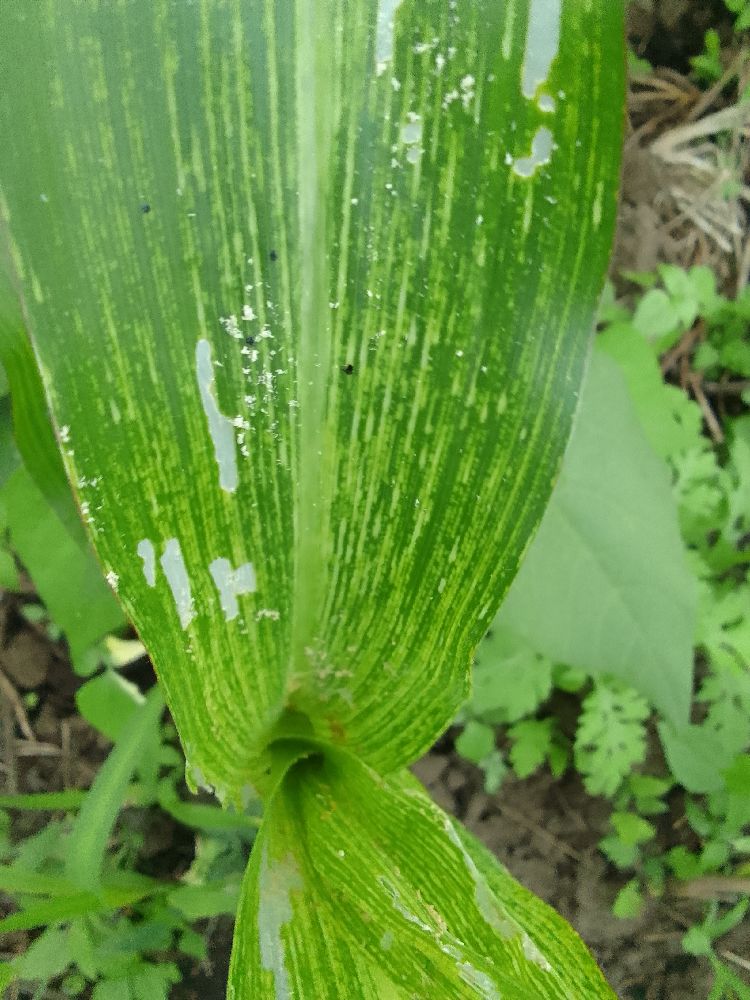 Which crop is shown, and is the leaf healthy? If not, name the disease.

maize, maize streak virus
